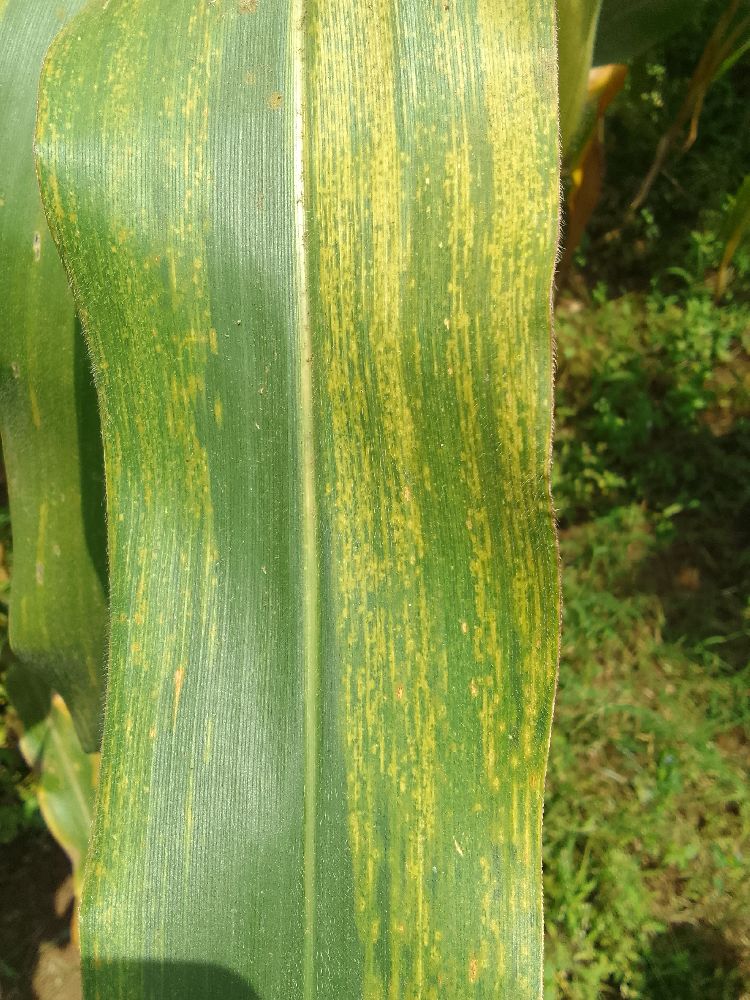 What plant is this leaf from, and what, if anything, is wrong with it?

maize, maize lethal necrosis
